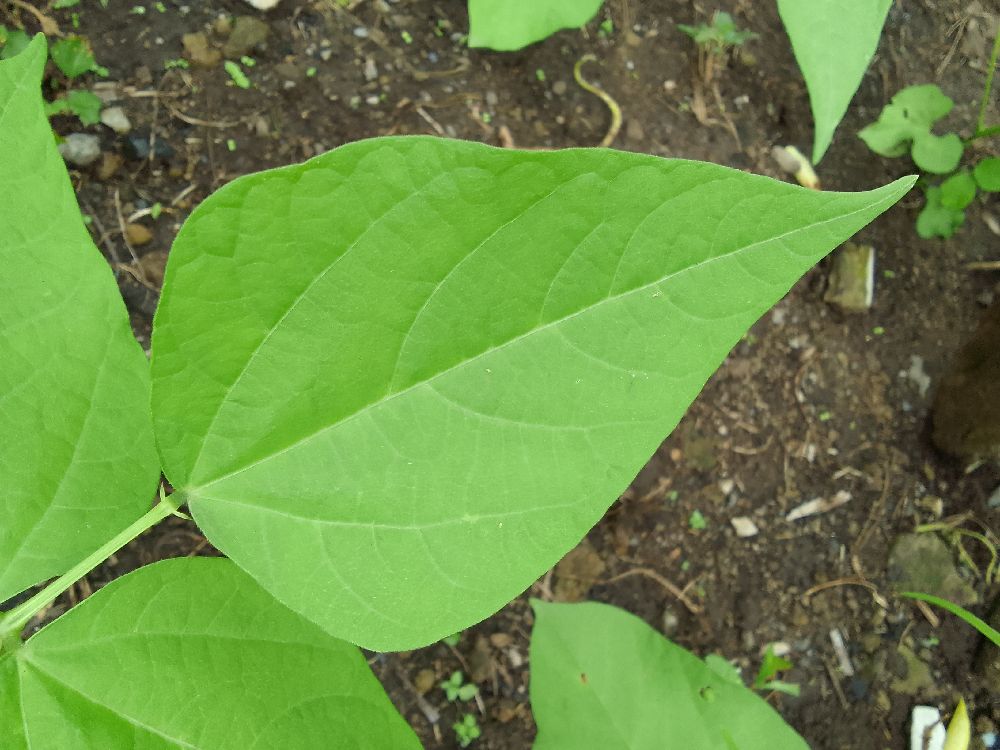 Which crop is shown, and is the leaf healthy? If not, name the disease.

common bean, healthy
